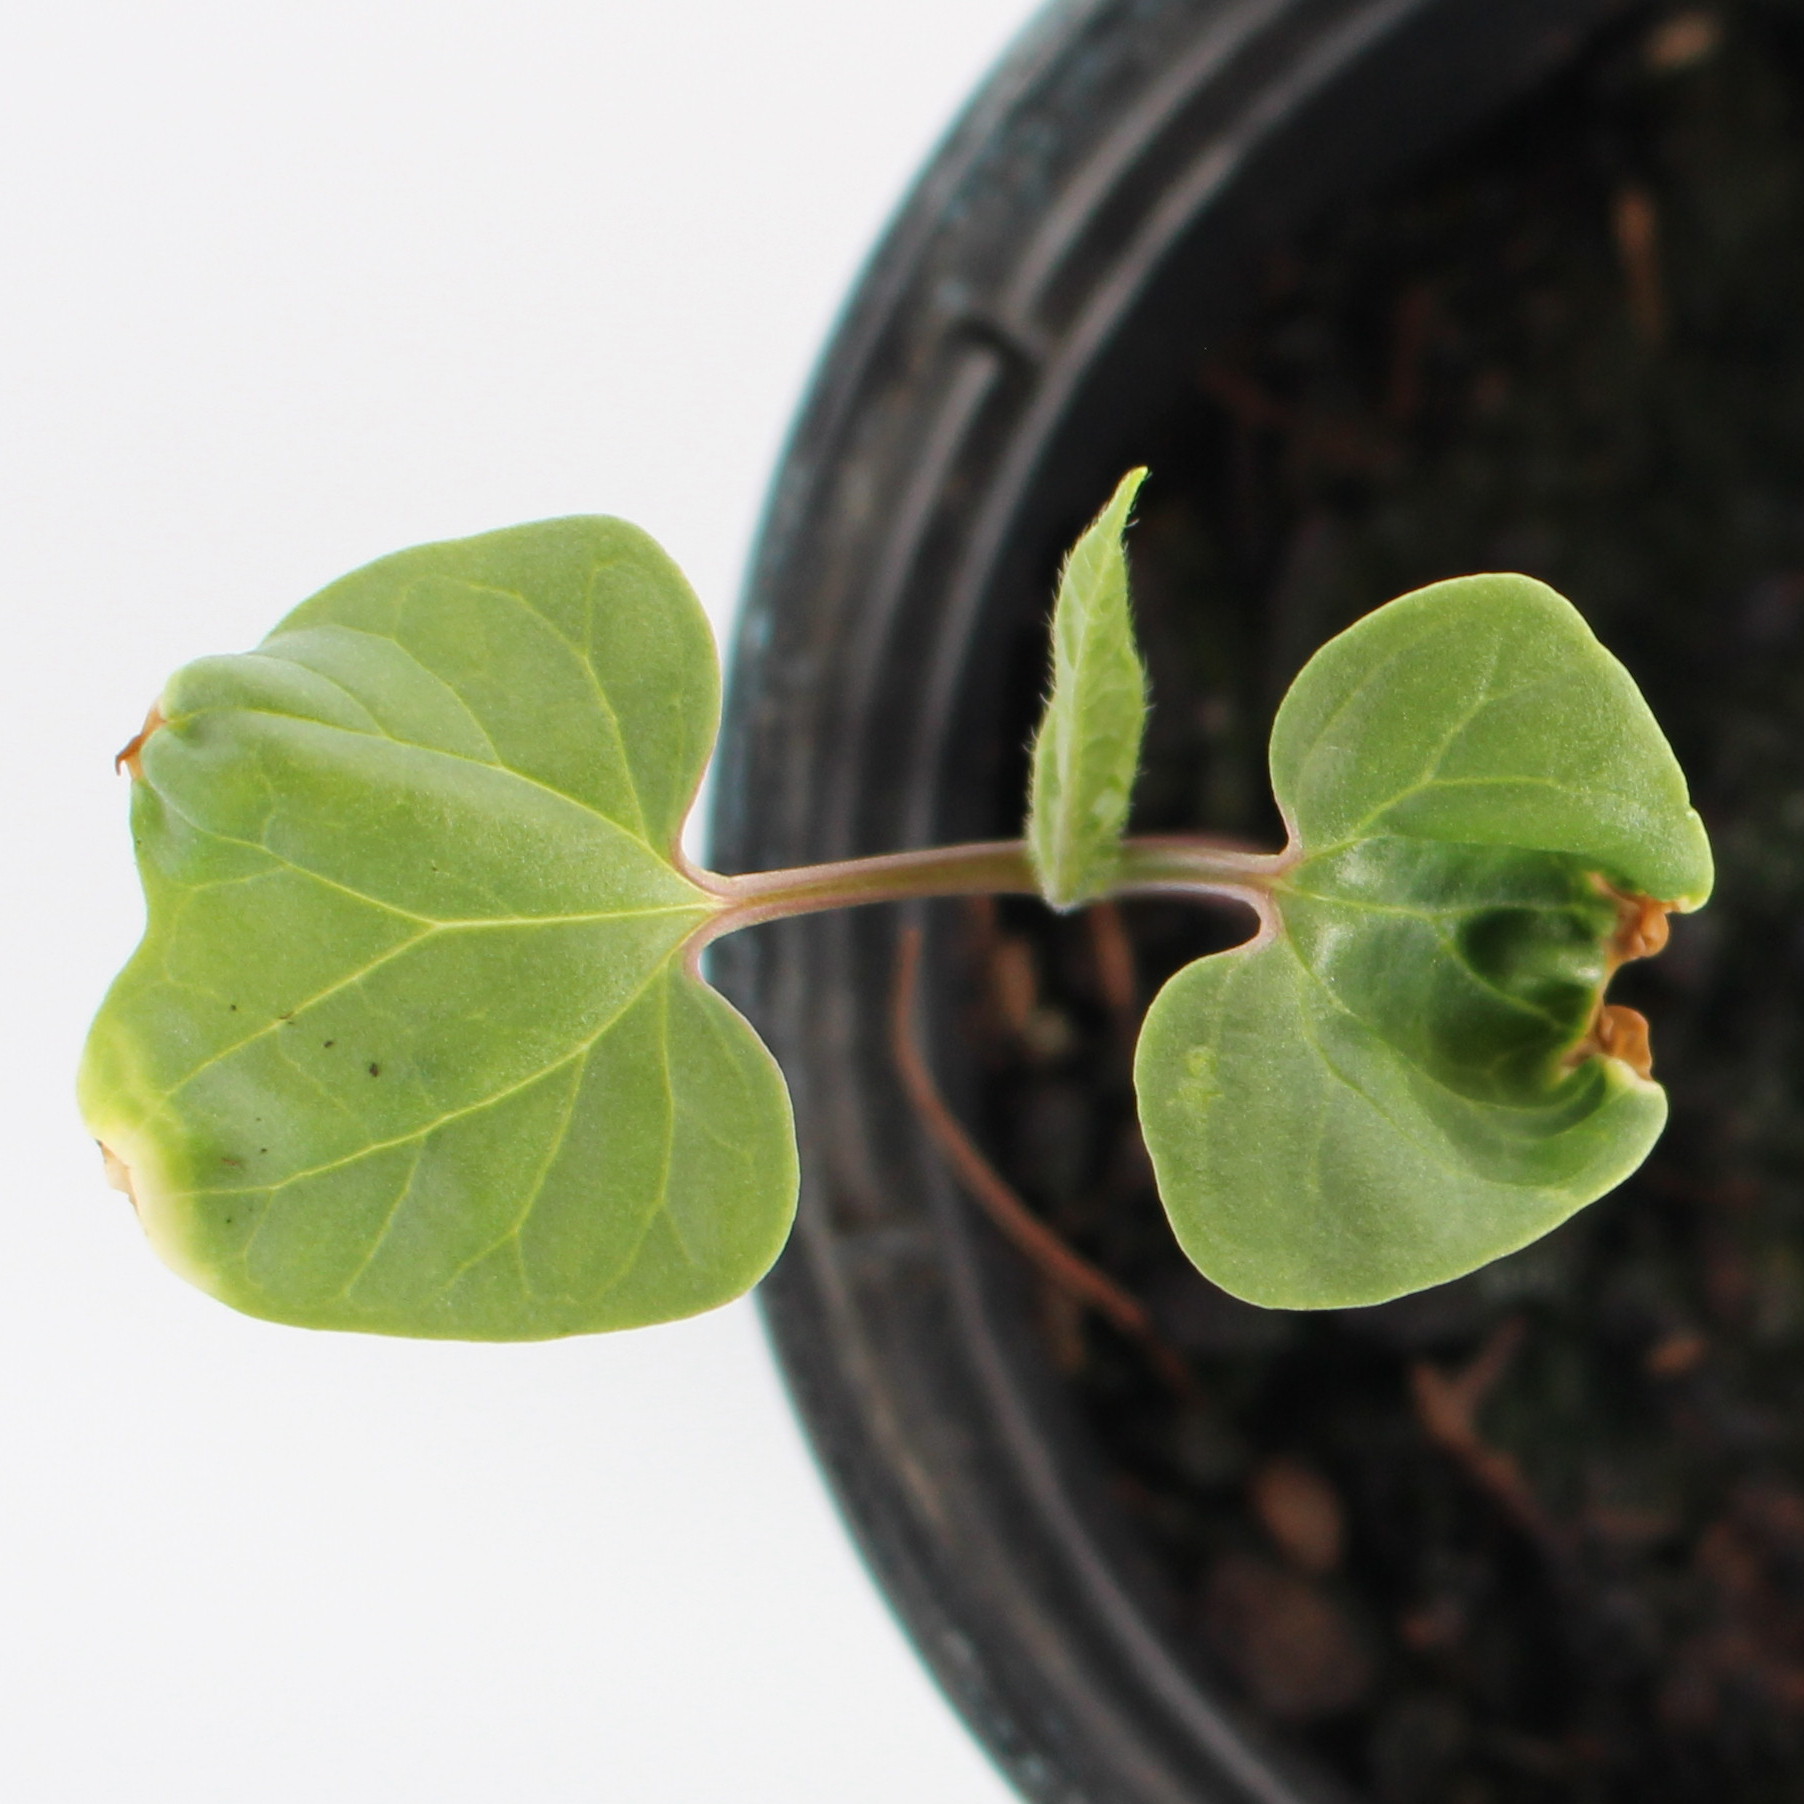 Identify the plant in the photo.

Convolvulus arvensis
